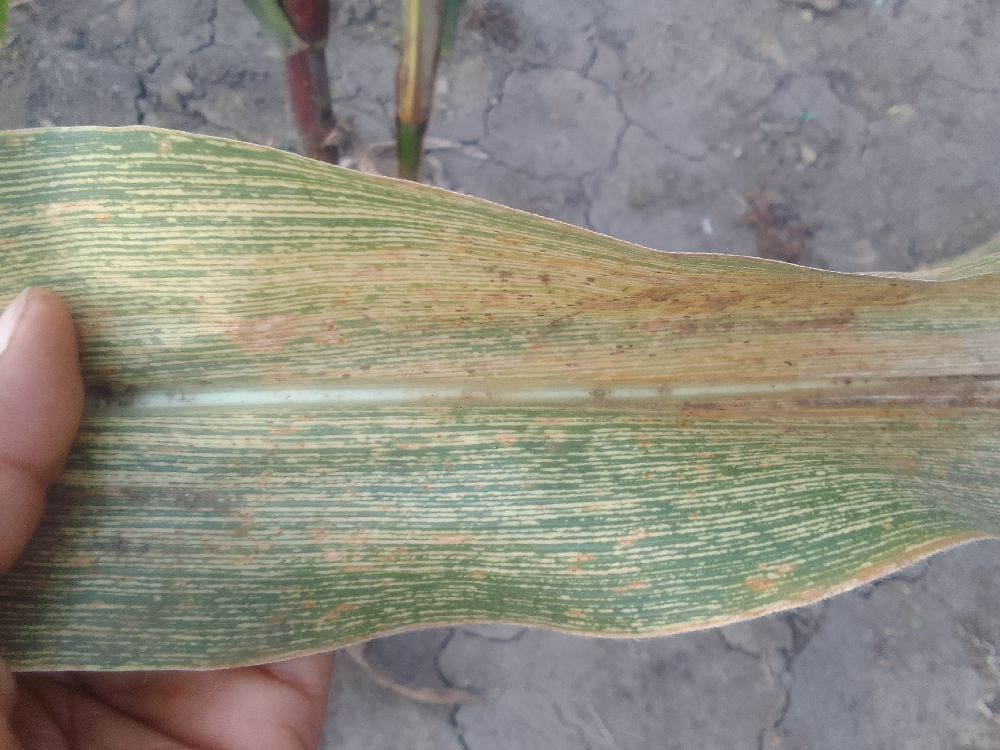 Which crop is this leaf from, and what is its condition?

maize, maize streak virus
